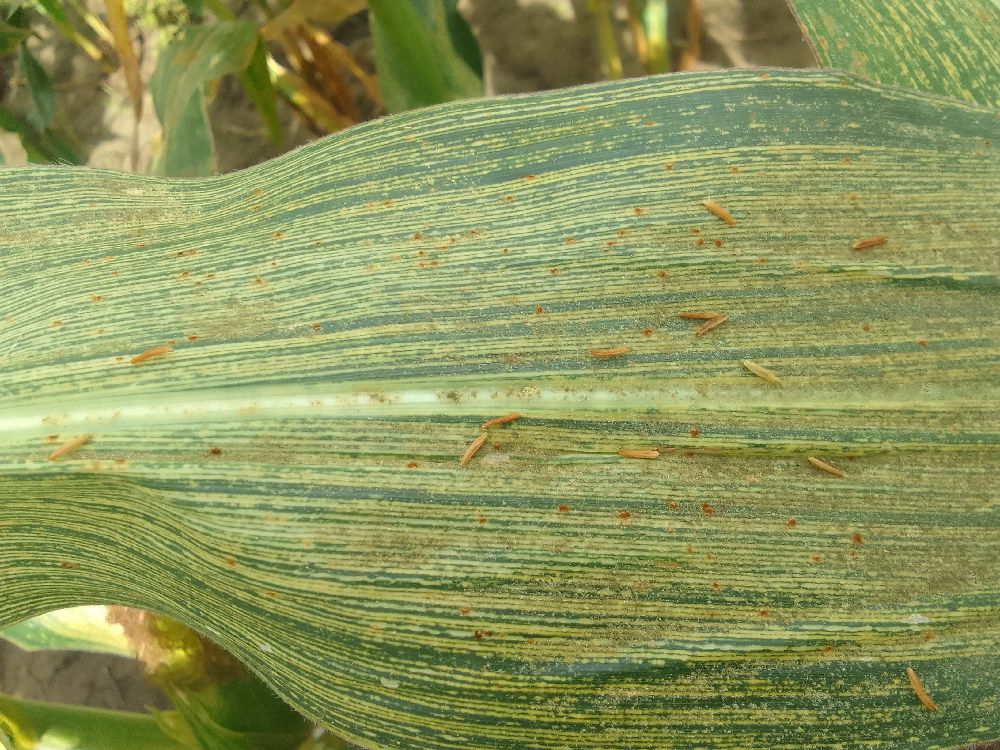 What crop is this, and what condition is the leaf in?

maize, maize streak virus
